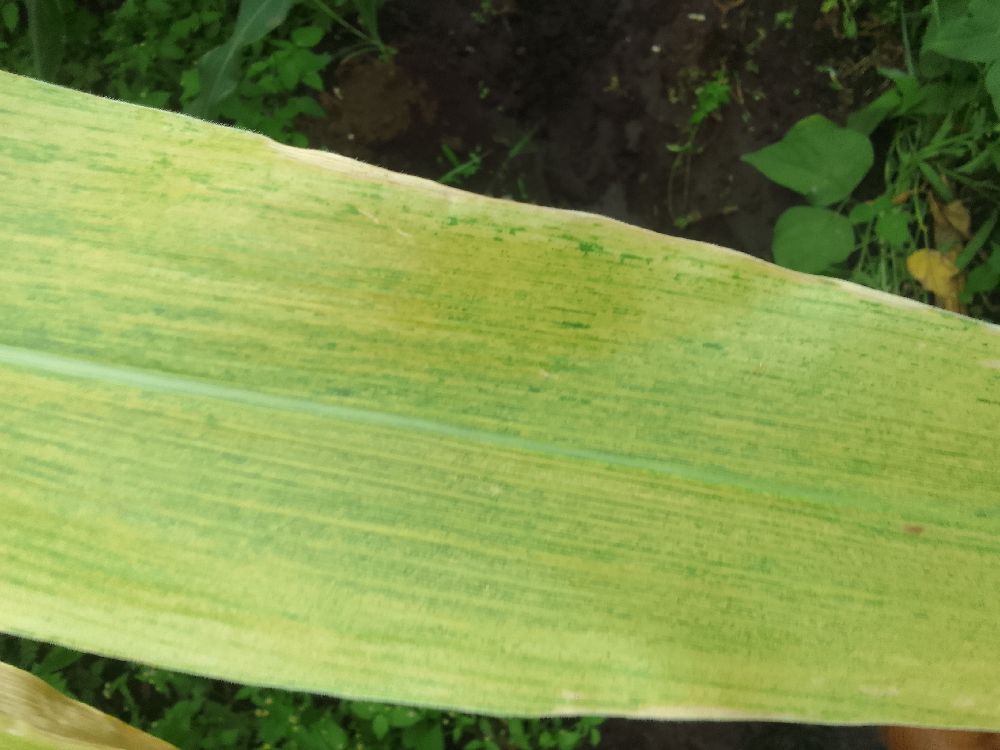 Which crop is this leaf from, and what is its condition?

maize, maize lethal necrosis
